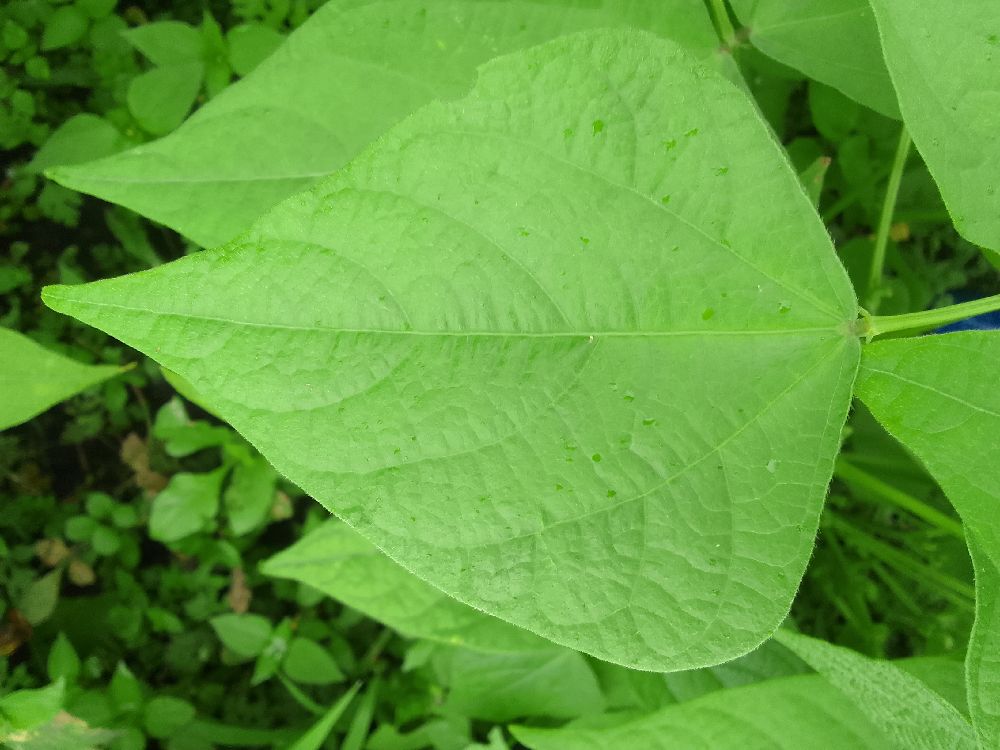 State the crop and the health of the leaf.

common bean, healthy
